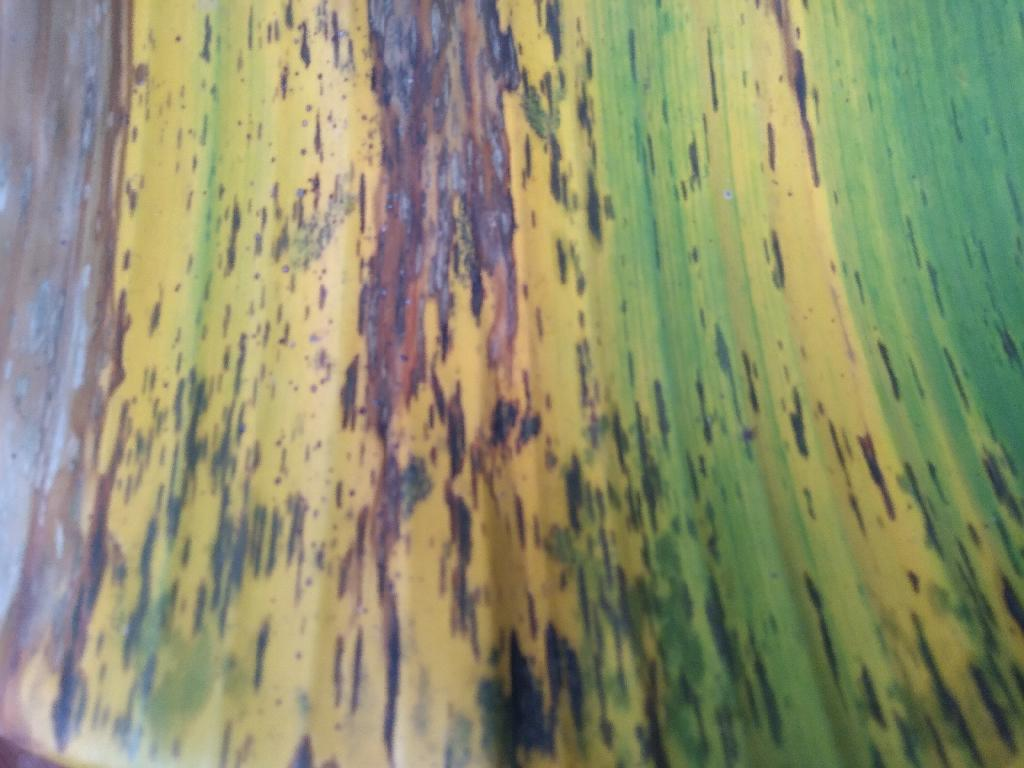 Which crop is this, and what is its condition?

banana, black sigatoka
